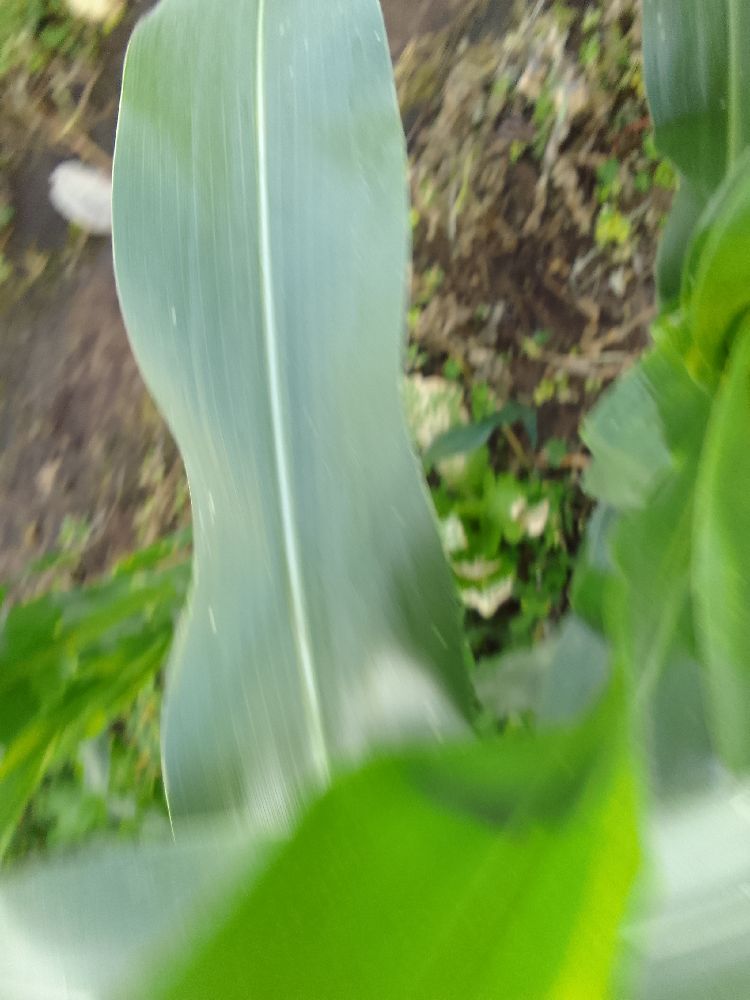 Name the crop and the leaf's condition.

maize, healthy
